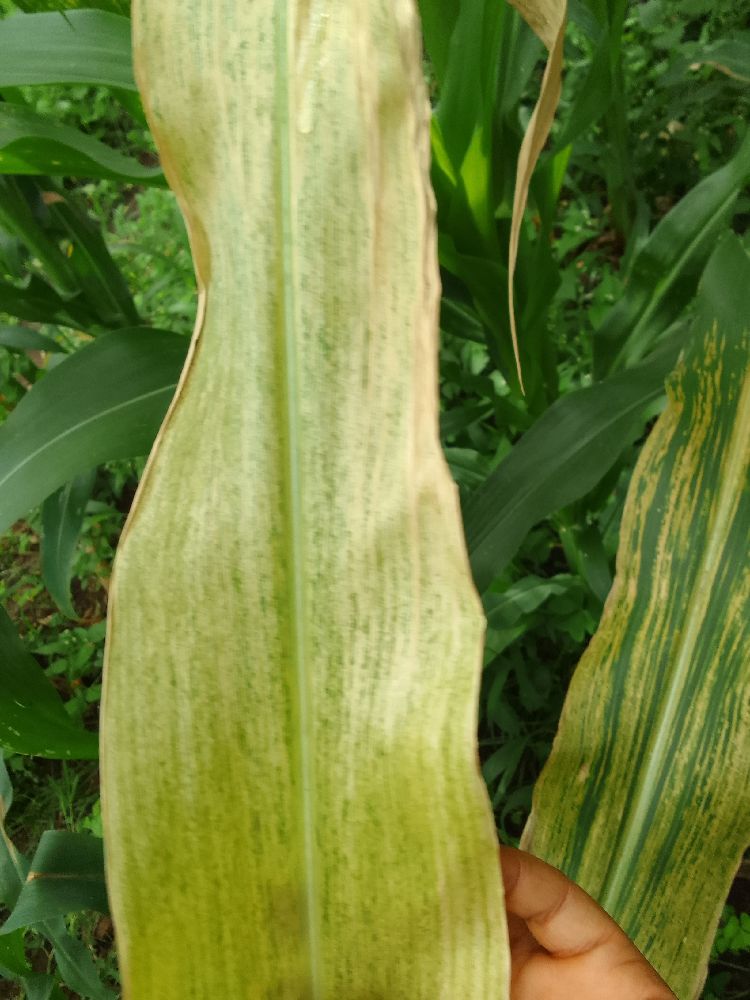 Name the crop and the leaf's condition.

maize, maize lethal necrosis
